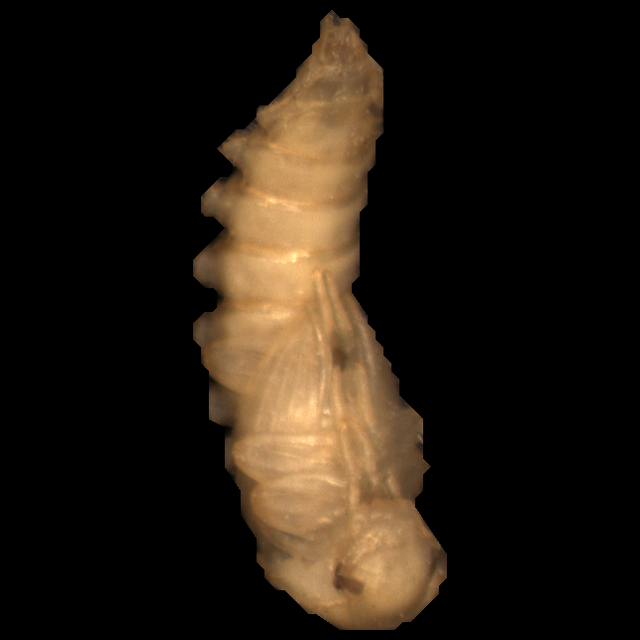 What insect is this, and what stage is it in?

mealworm pupa
